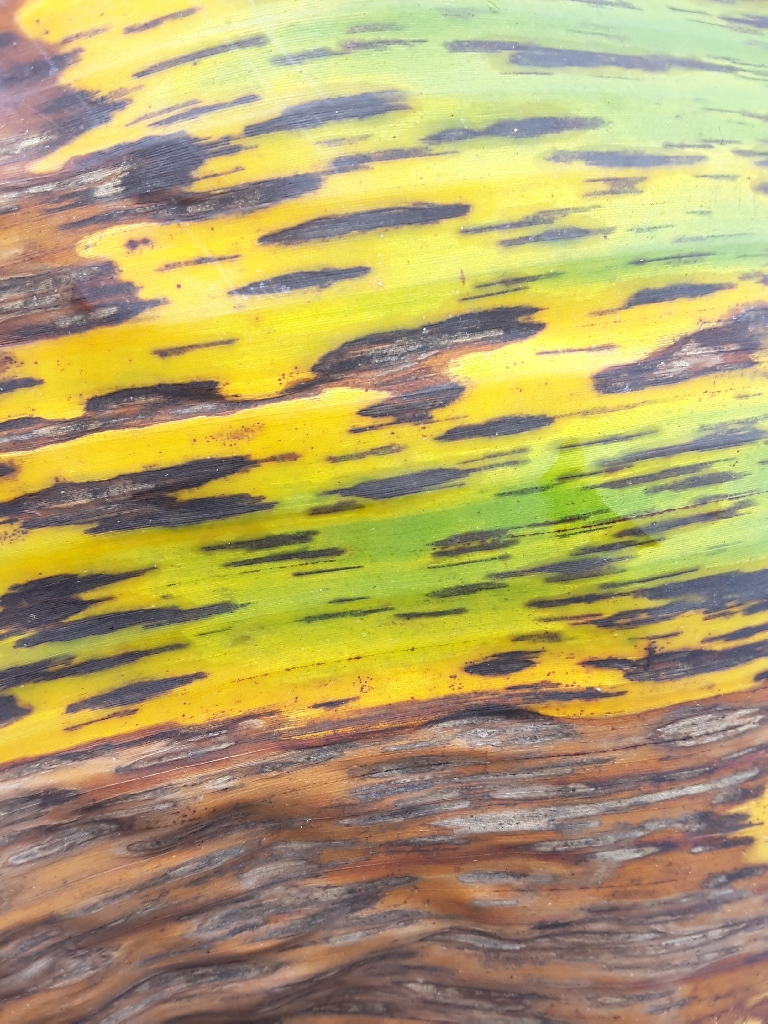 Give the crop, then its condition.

banana, black sigatoka
